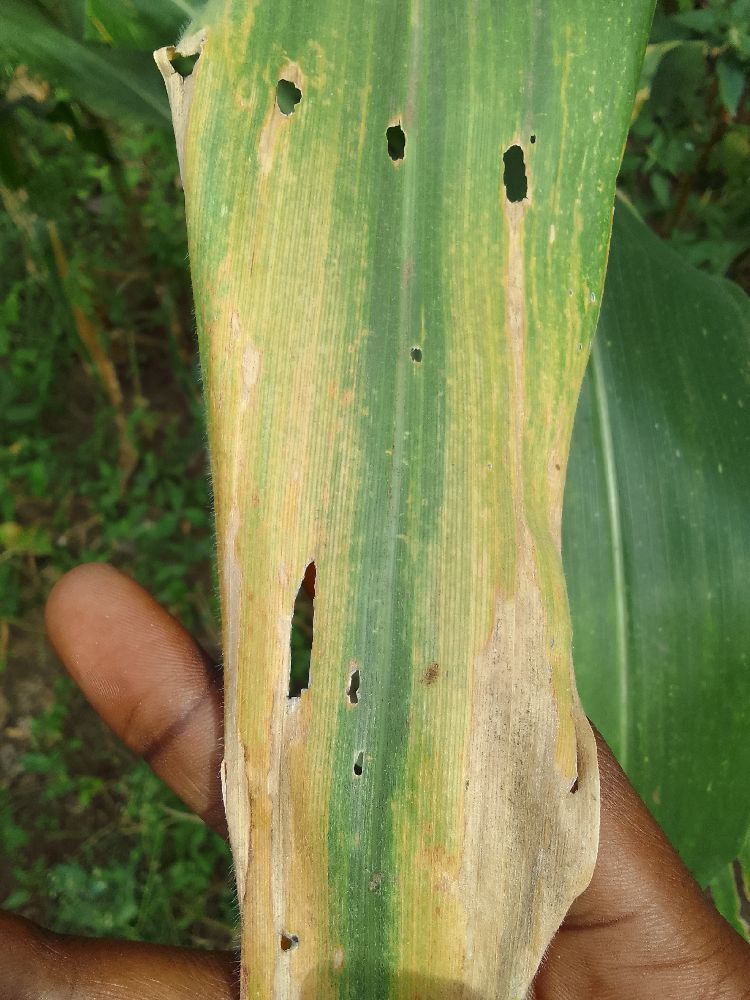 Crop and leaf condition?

maize, maize lethal necrosis
